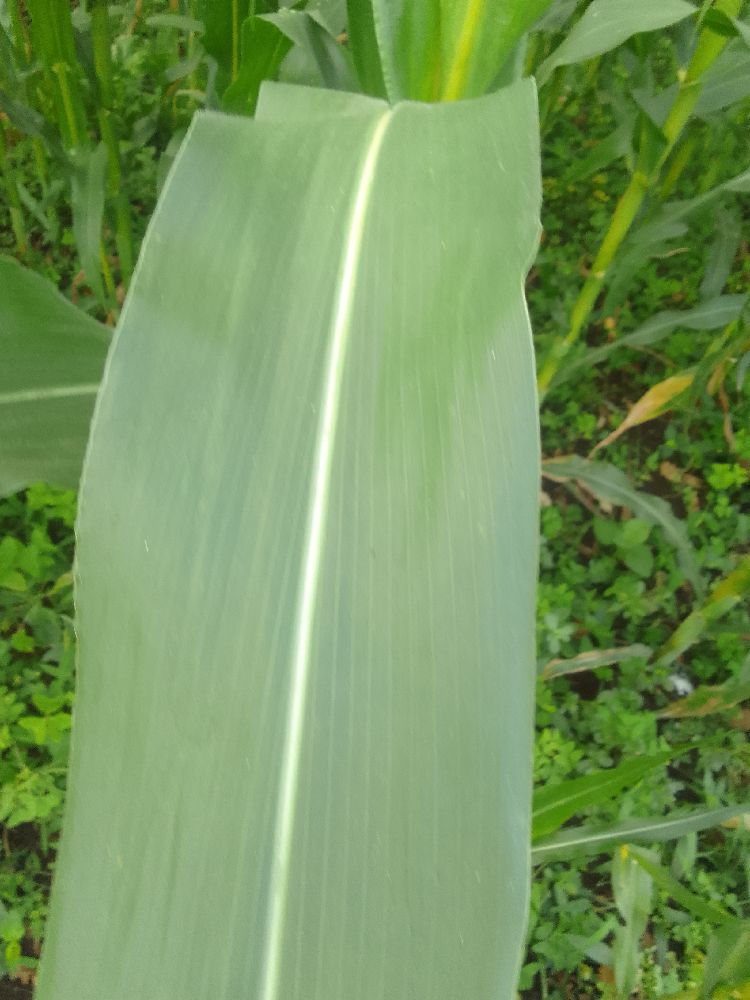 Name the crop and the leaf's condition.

maize, healthy
